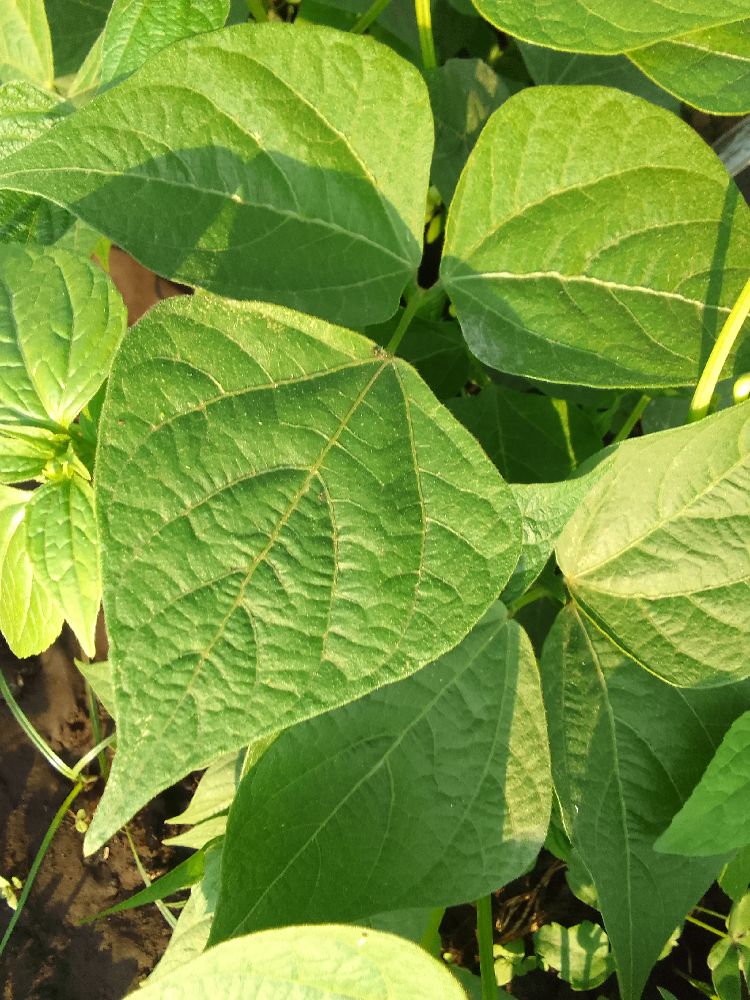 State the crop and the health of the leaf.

common bean, healthy
